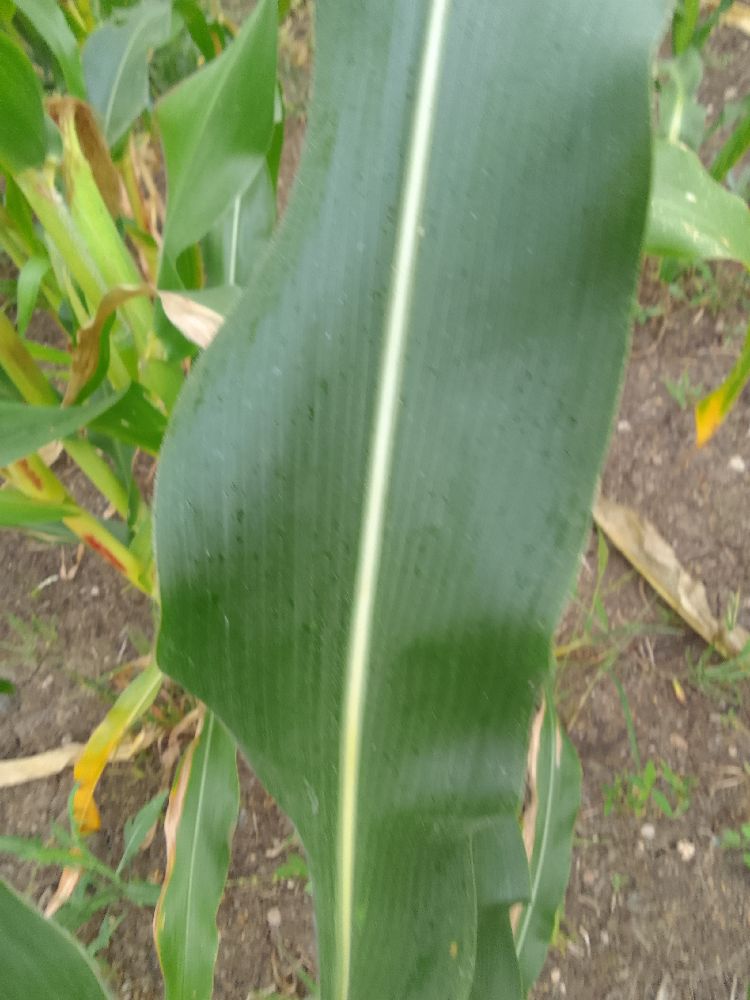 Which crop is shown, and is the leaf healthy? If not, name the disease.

maize, healthy
